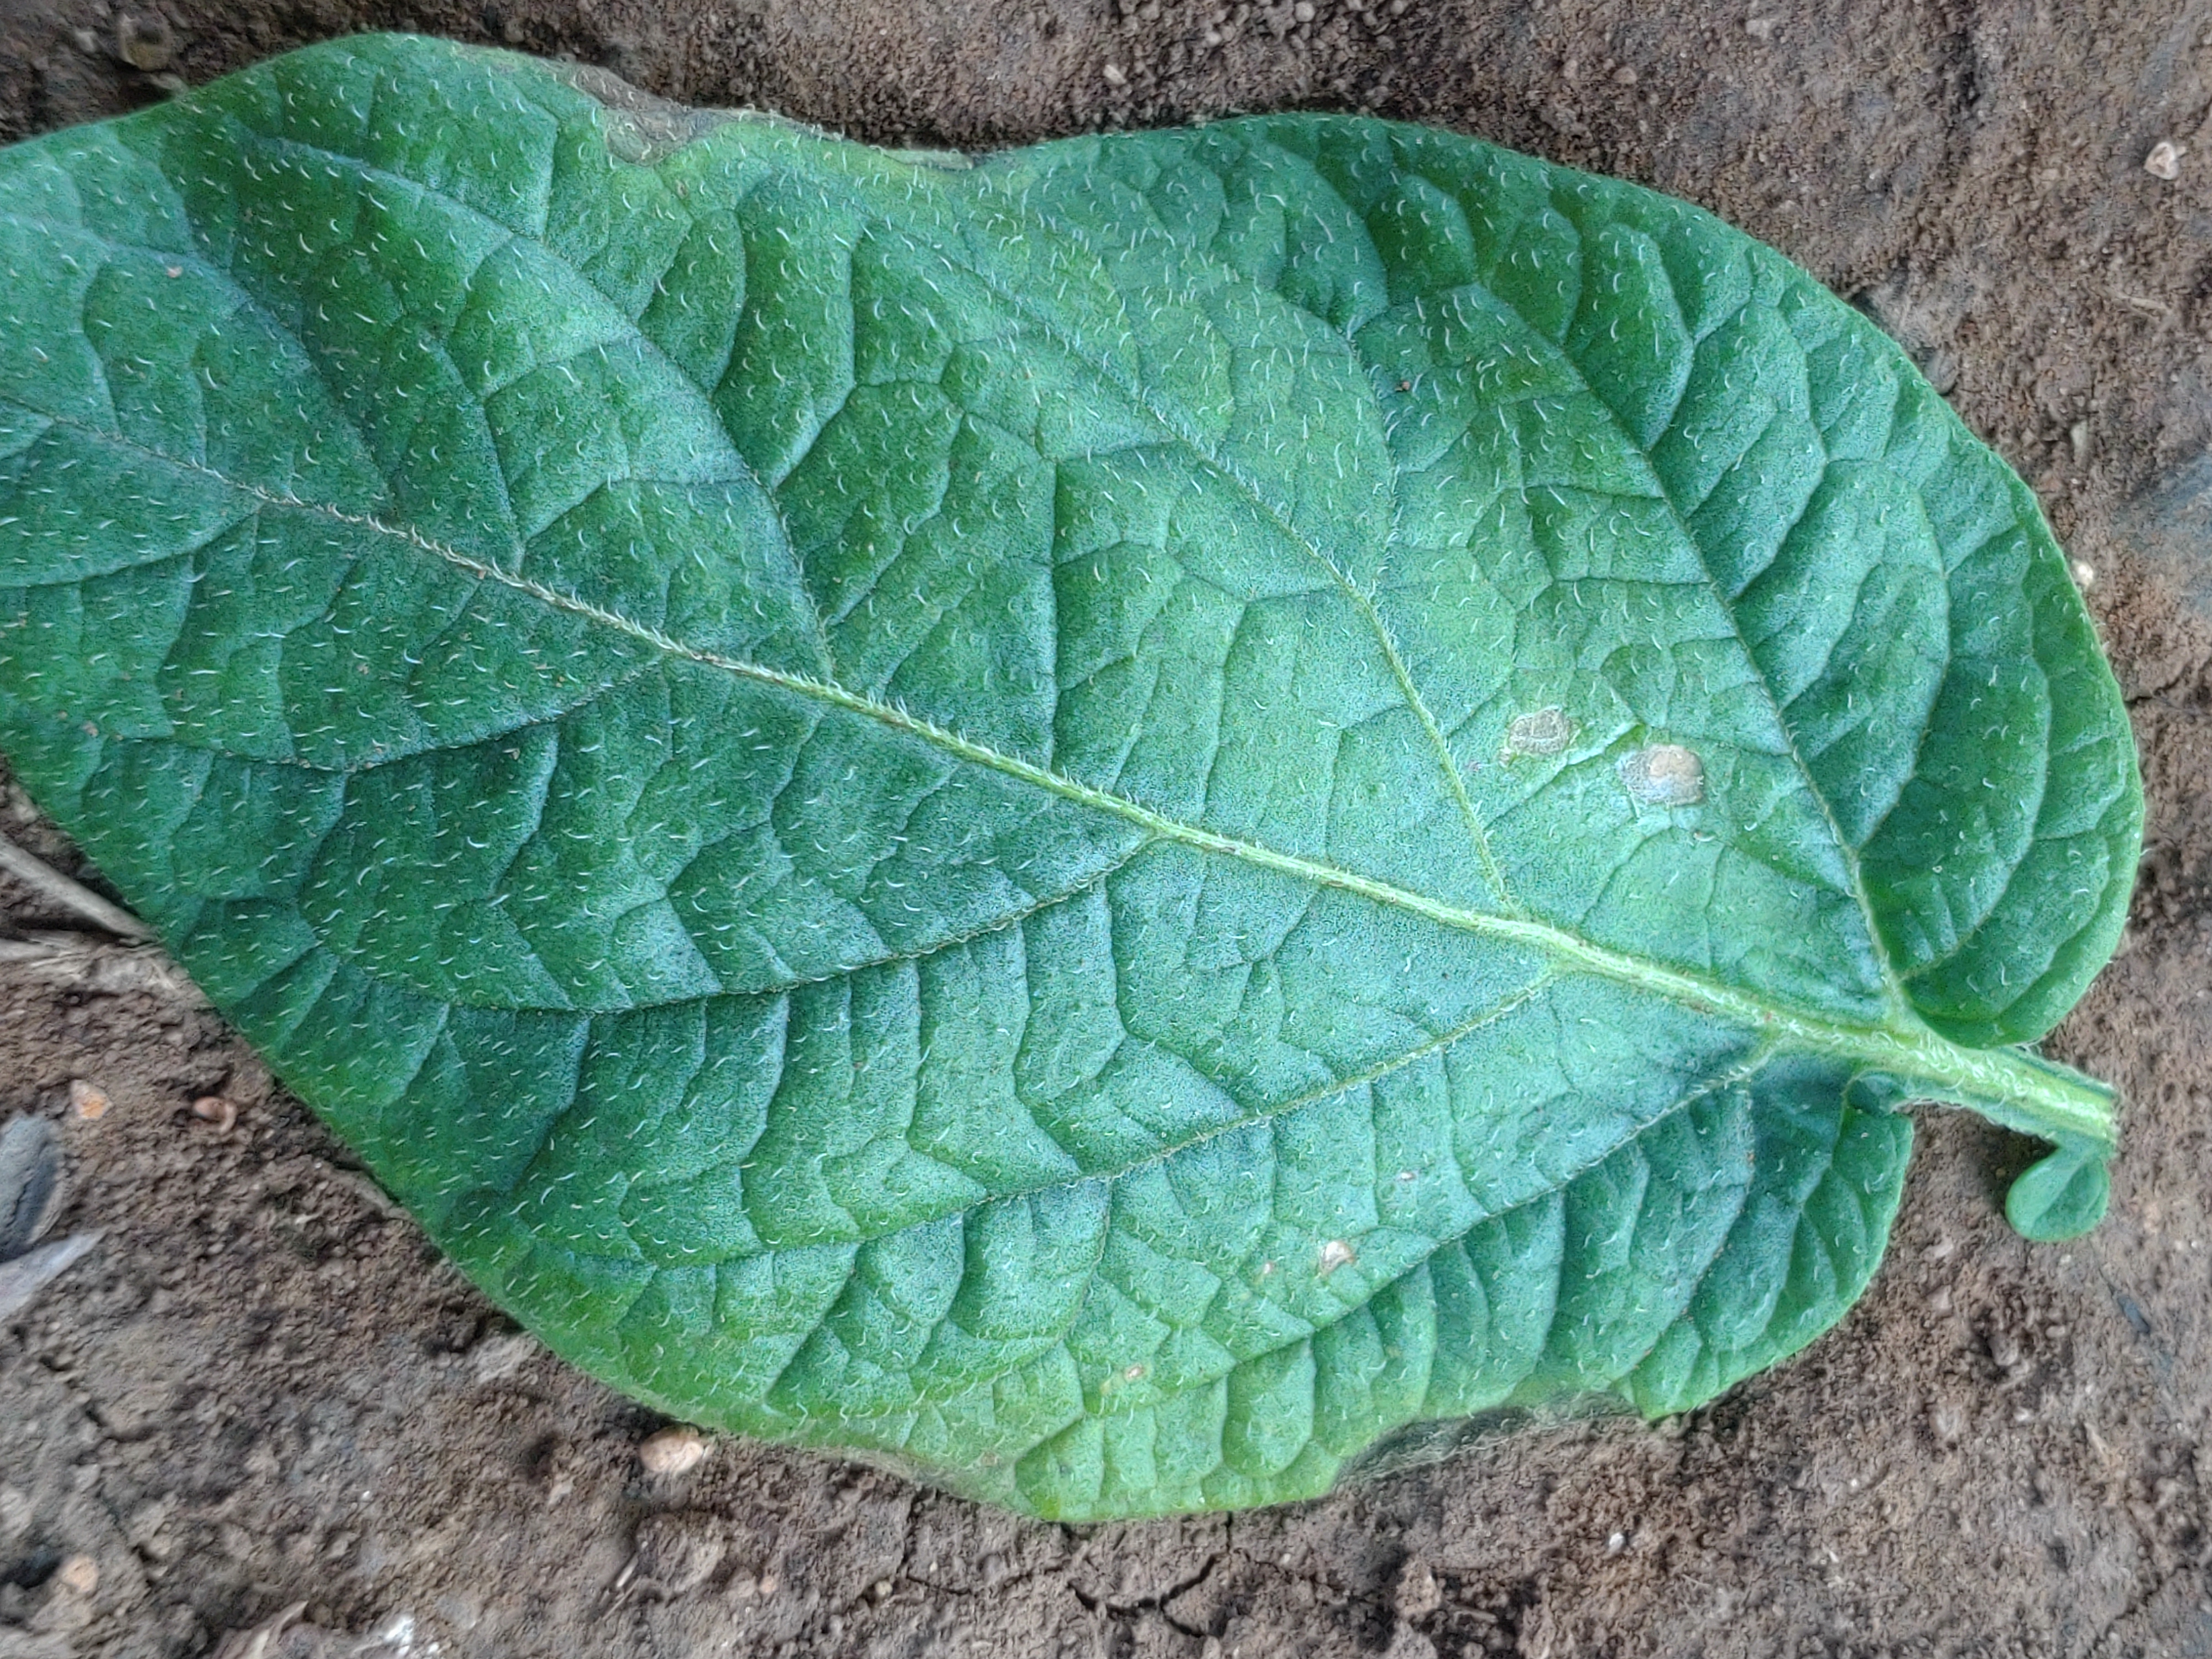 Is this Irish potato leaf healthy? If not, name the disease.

early blight
